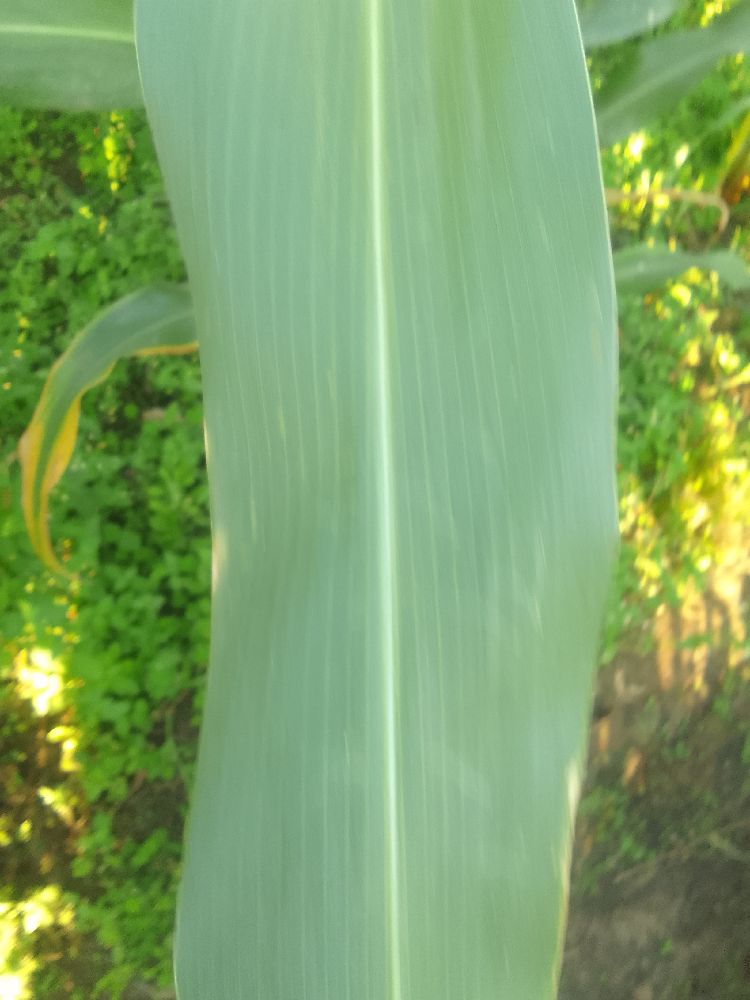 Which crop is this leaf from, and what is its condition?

maize, healthy
